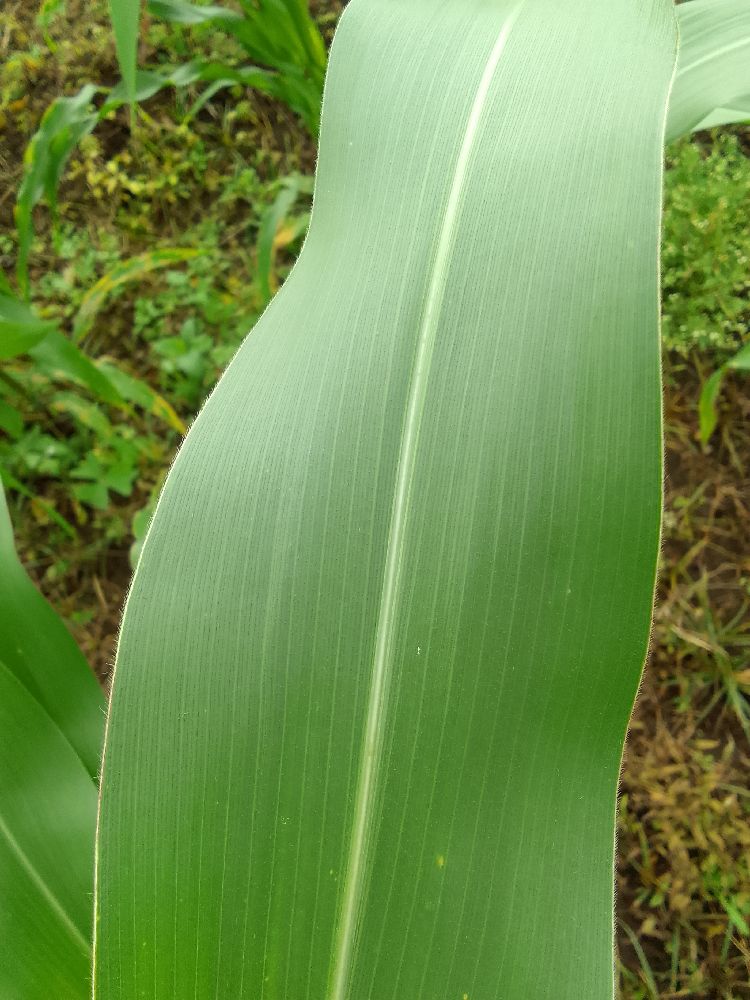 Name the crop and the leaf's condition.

maize, healthy
